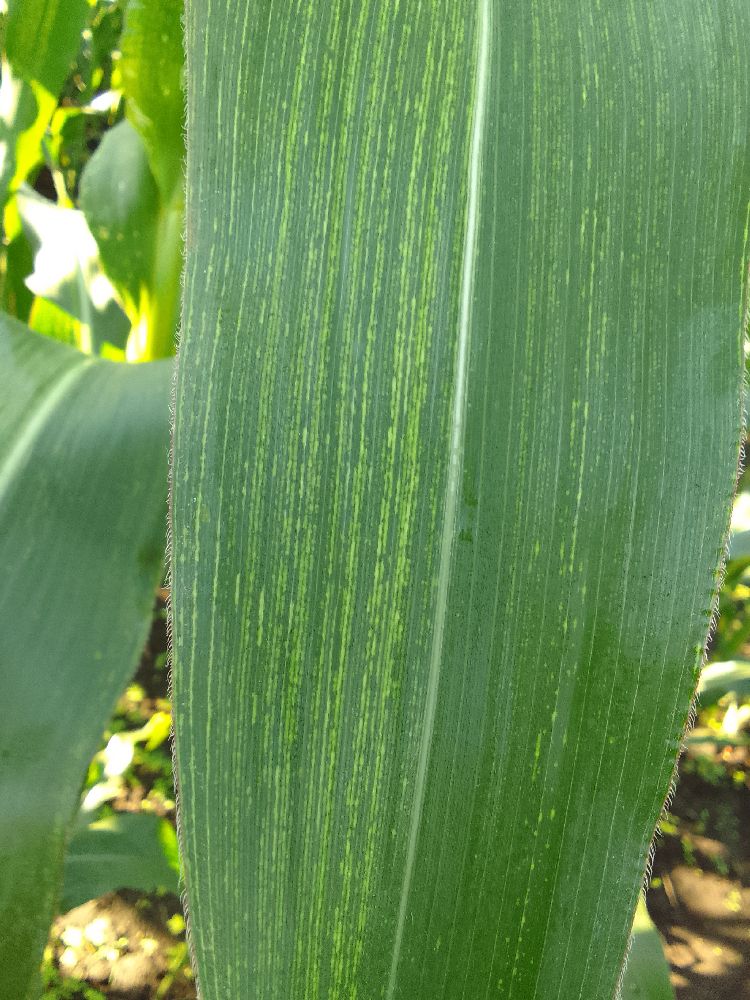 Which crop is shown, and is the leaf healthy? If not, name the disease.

maize, maize streak virus
